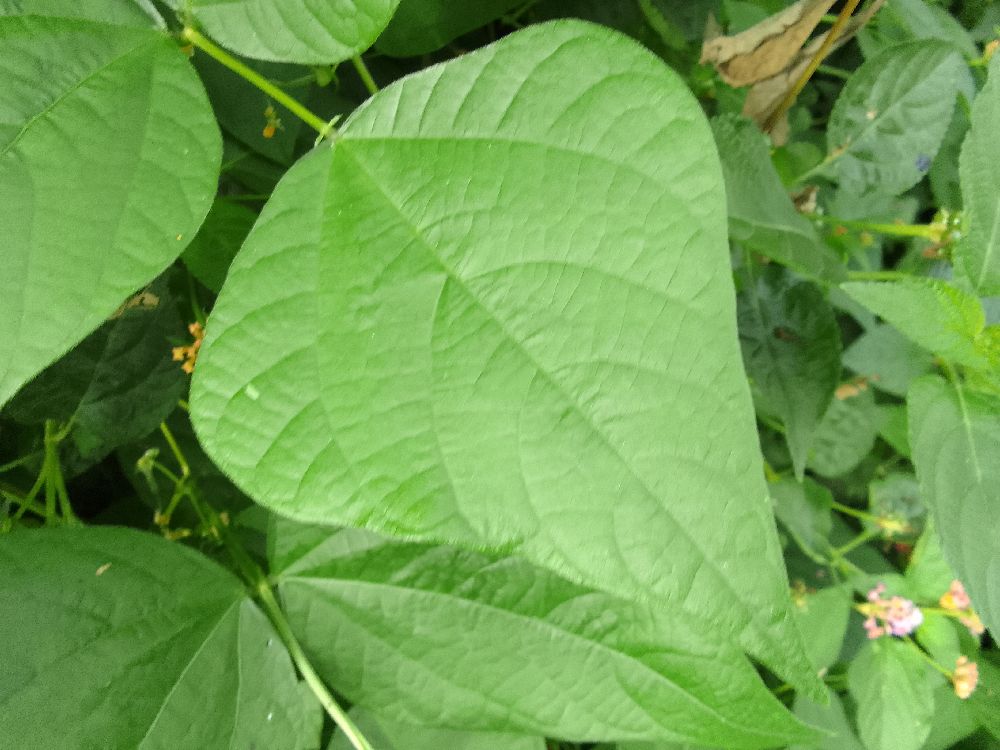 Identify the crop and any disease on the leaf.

common bean, healthy
